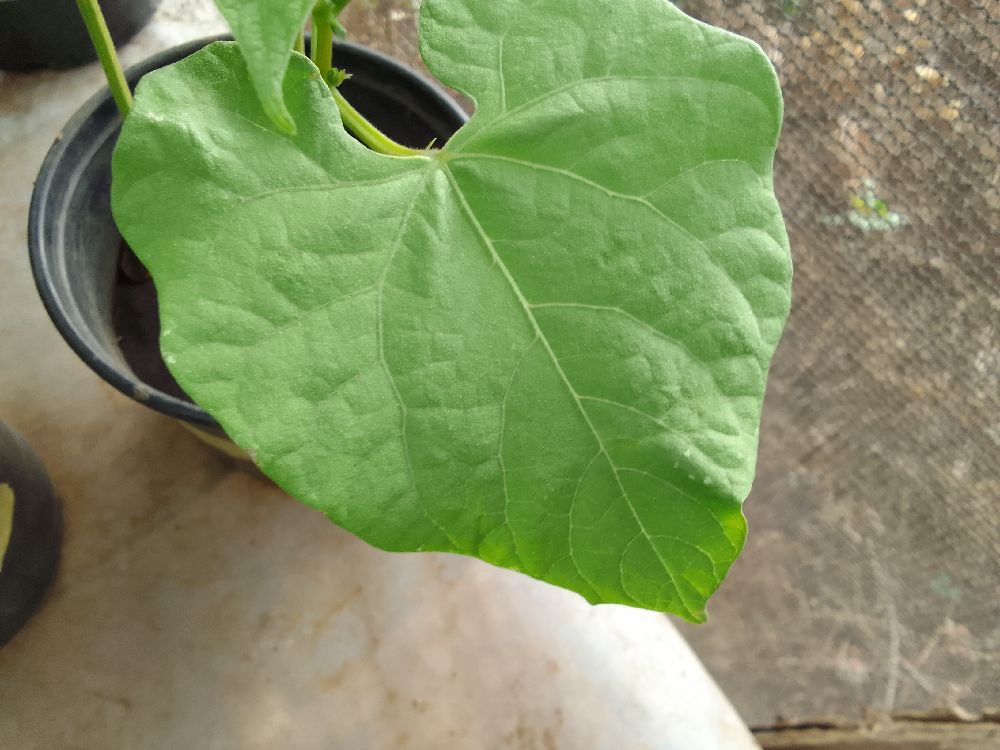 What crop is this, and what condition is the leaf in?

common bean, healthy
